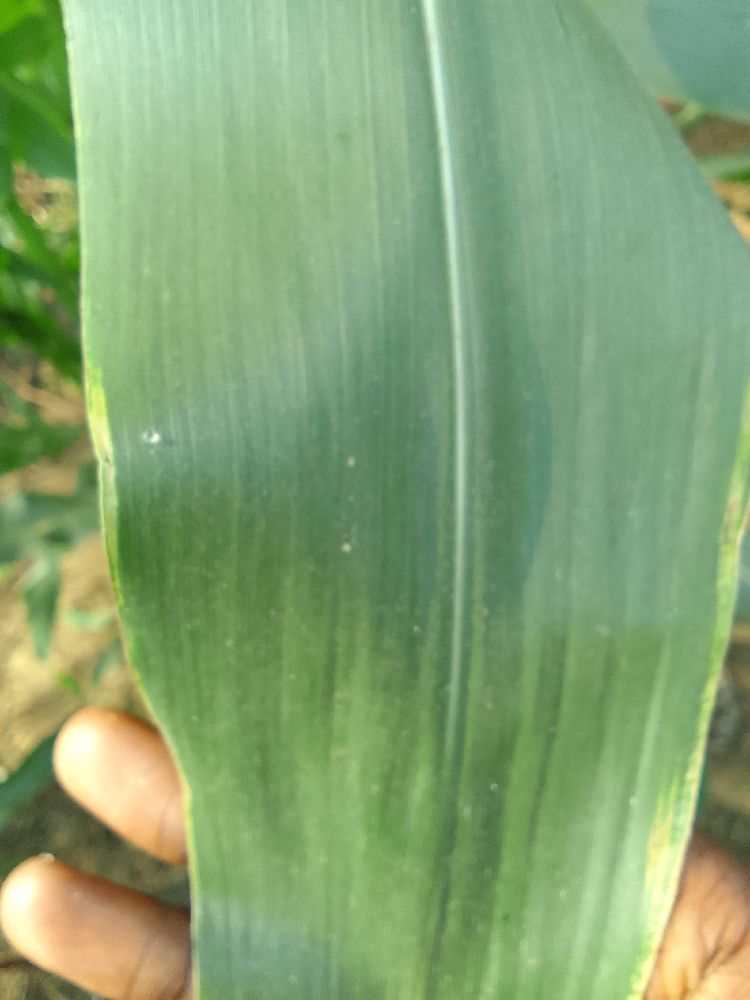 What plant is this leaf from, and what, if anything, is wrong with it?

maize, healthy
